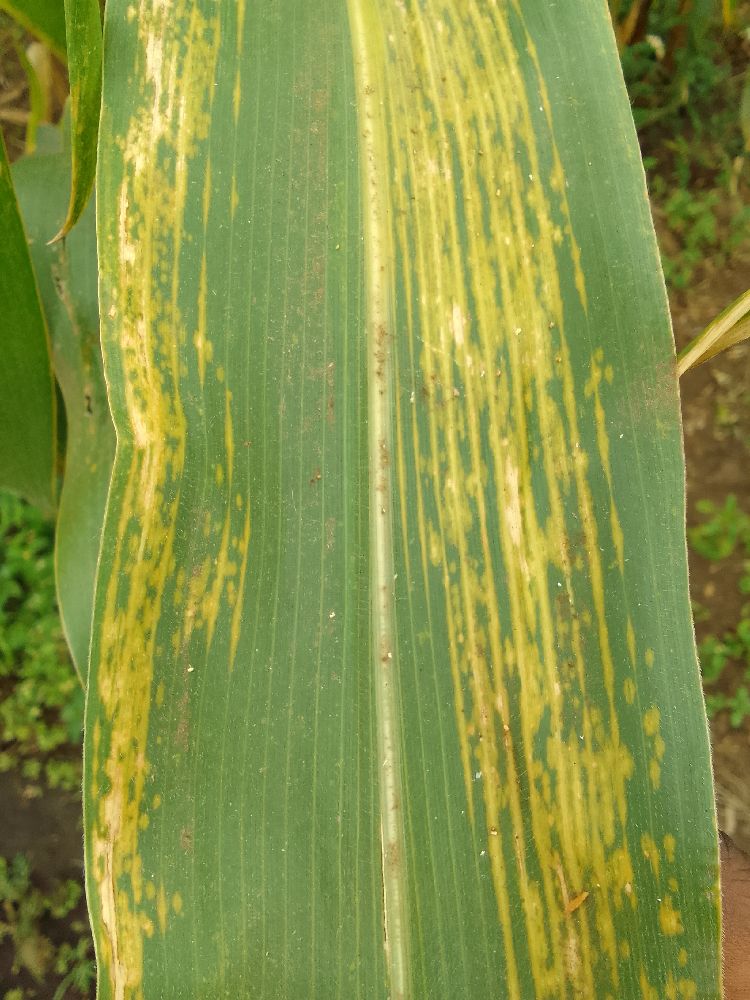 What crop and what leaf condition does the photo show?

maize, maize lethal necrosis
